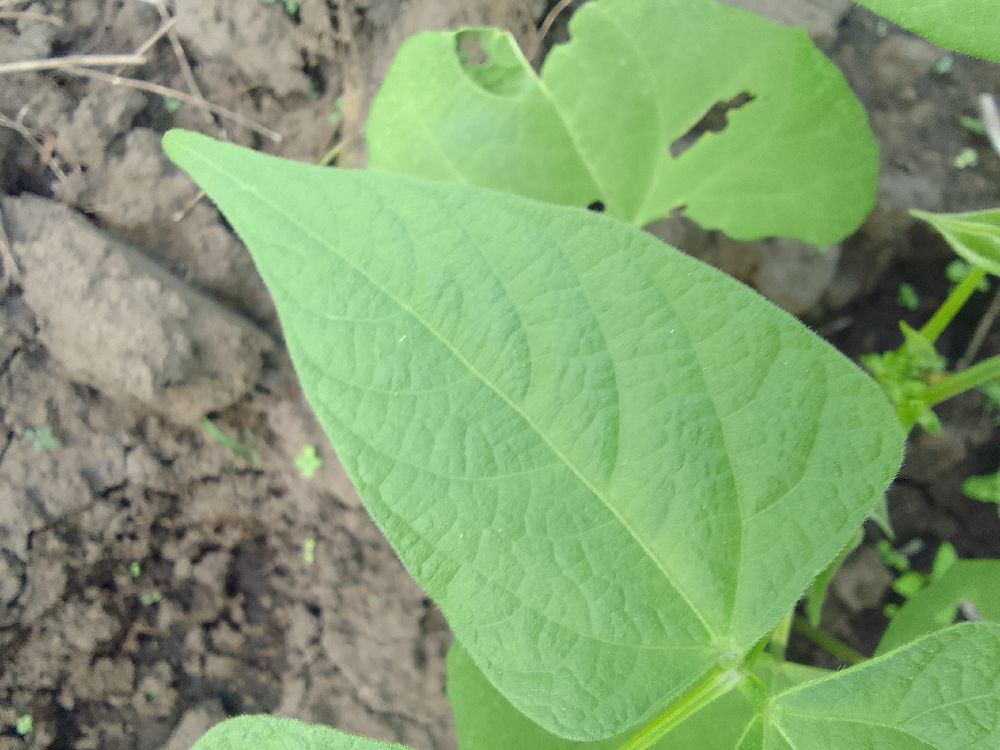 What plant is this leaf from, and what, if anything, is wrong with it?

common bean, healthy
